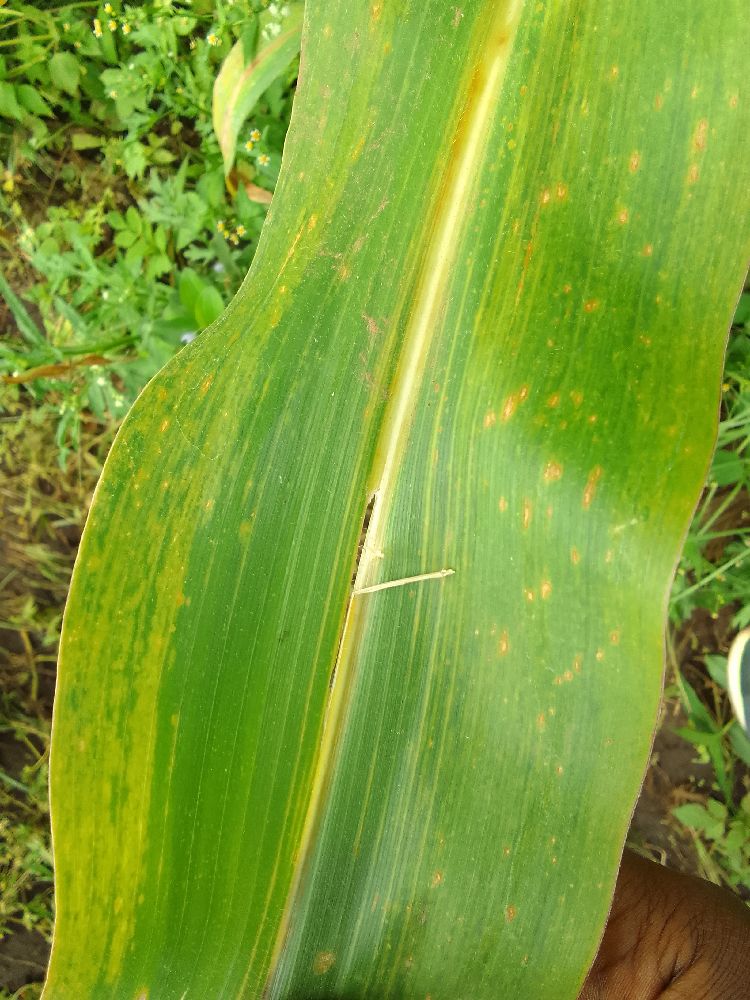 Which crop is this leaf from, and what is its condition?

maize, maize lethal necrosis
